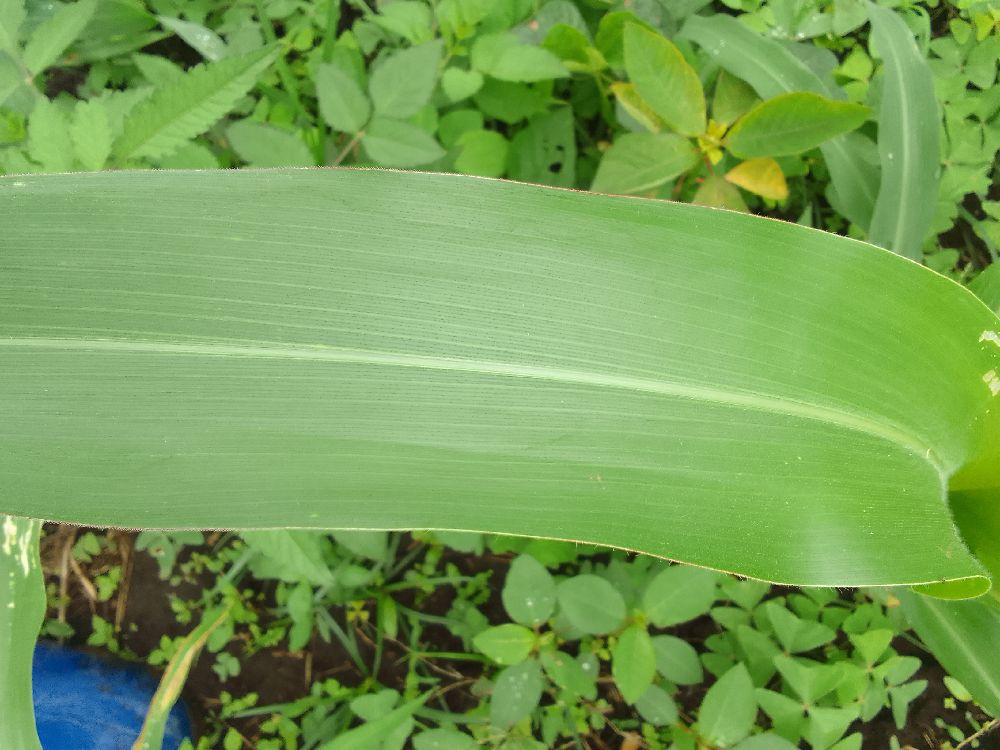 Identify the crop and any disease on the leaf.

maize, healthy
